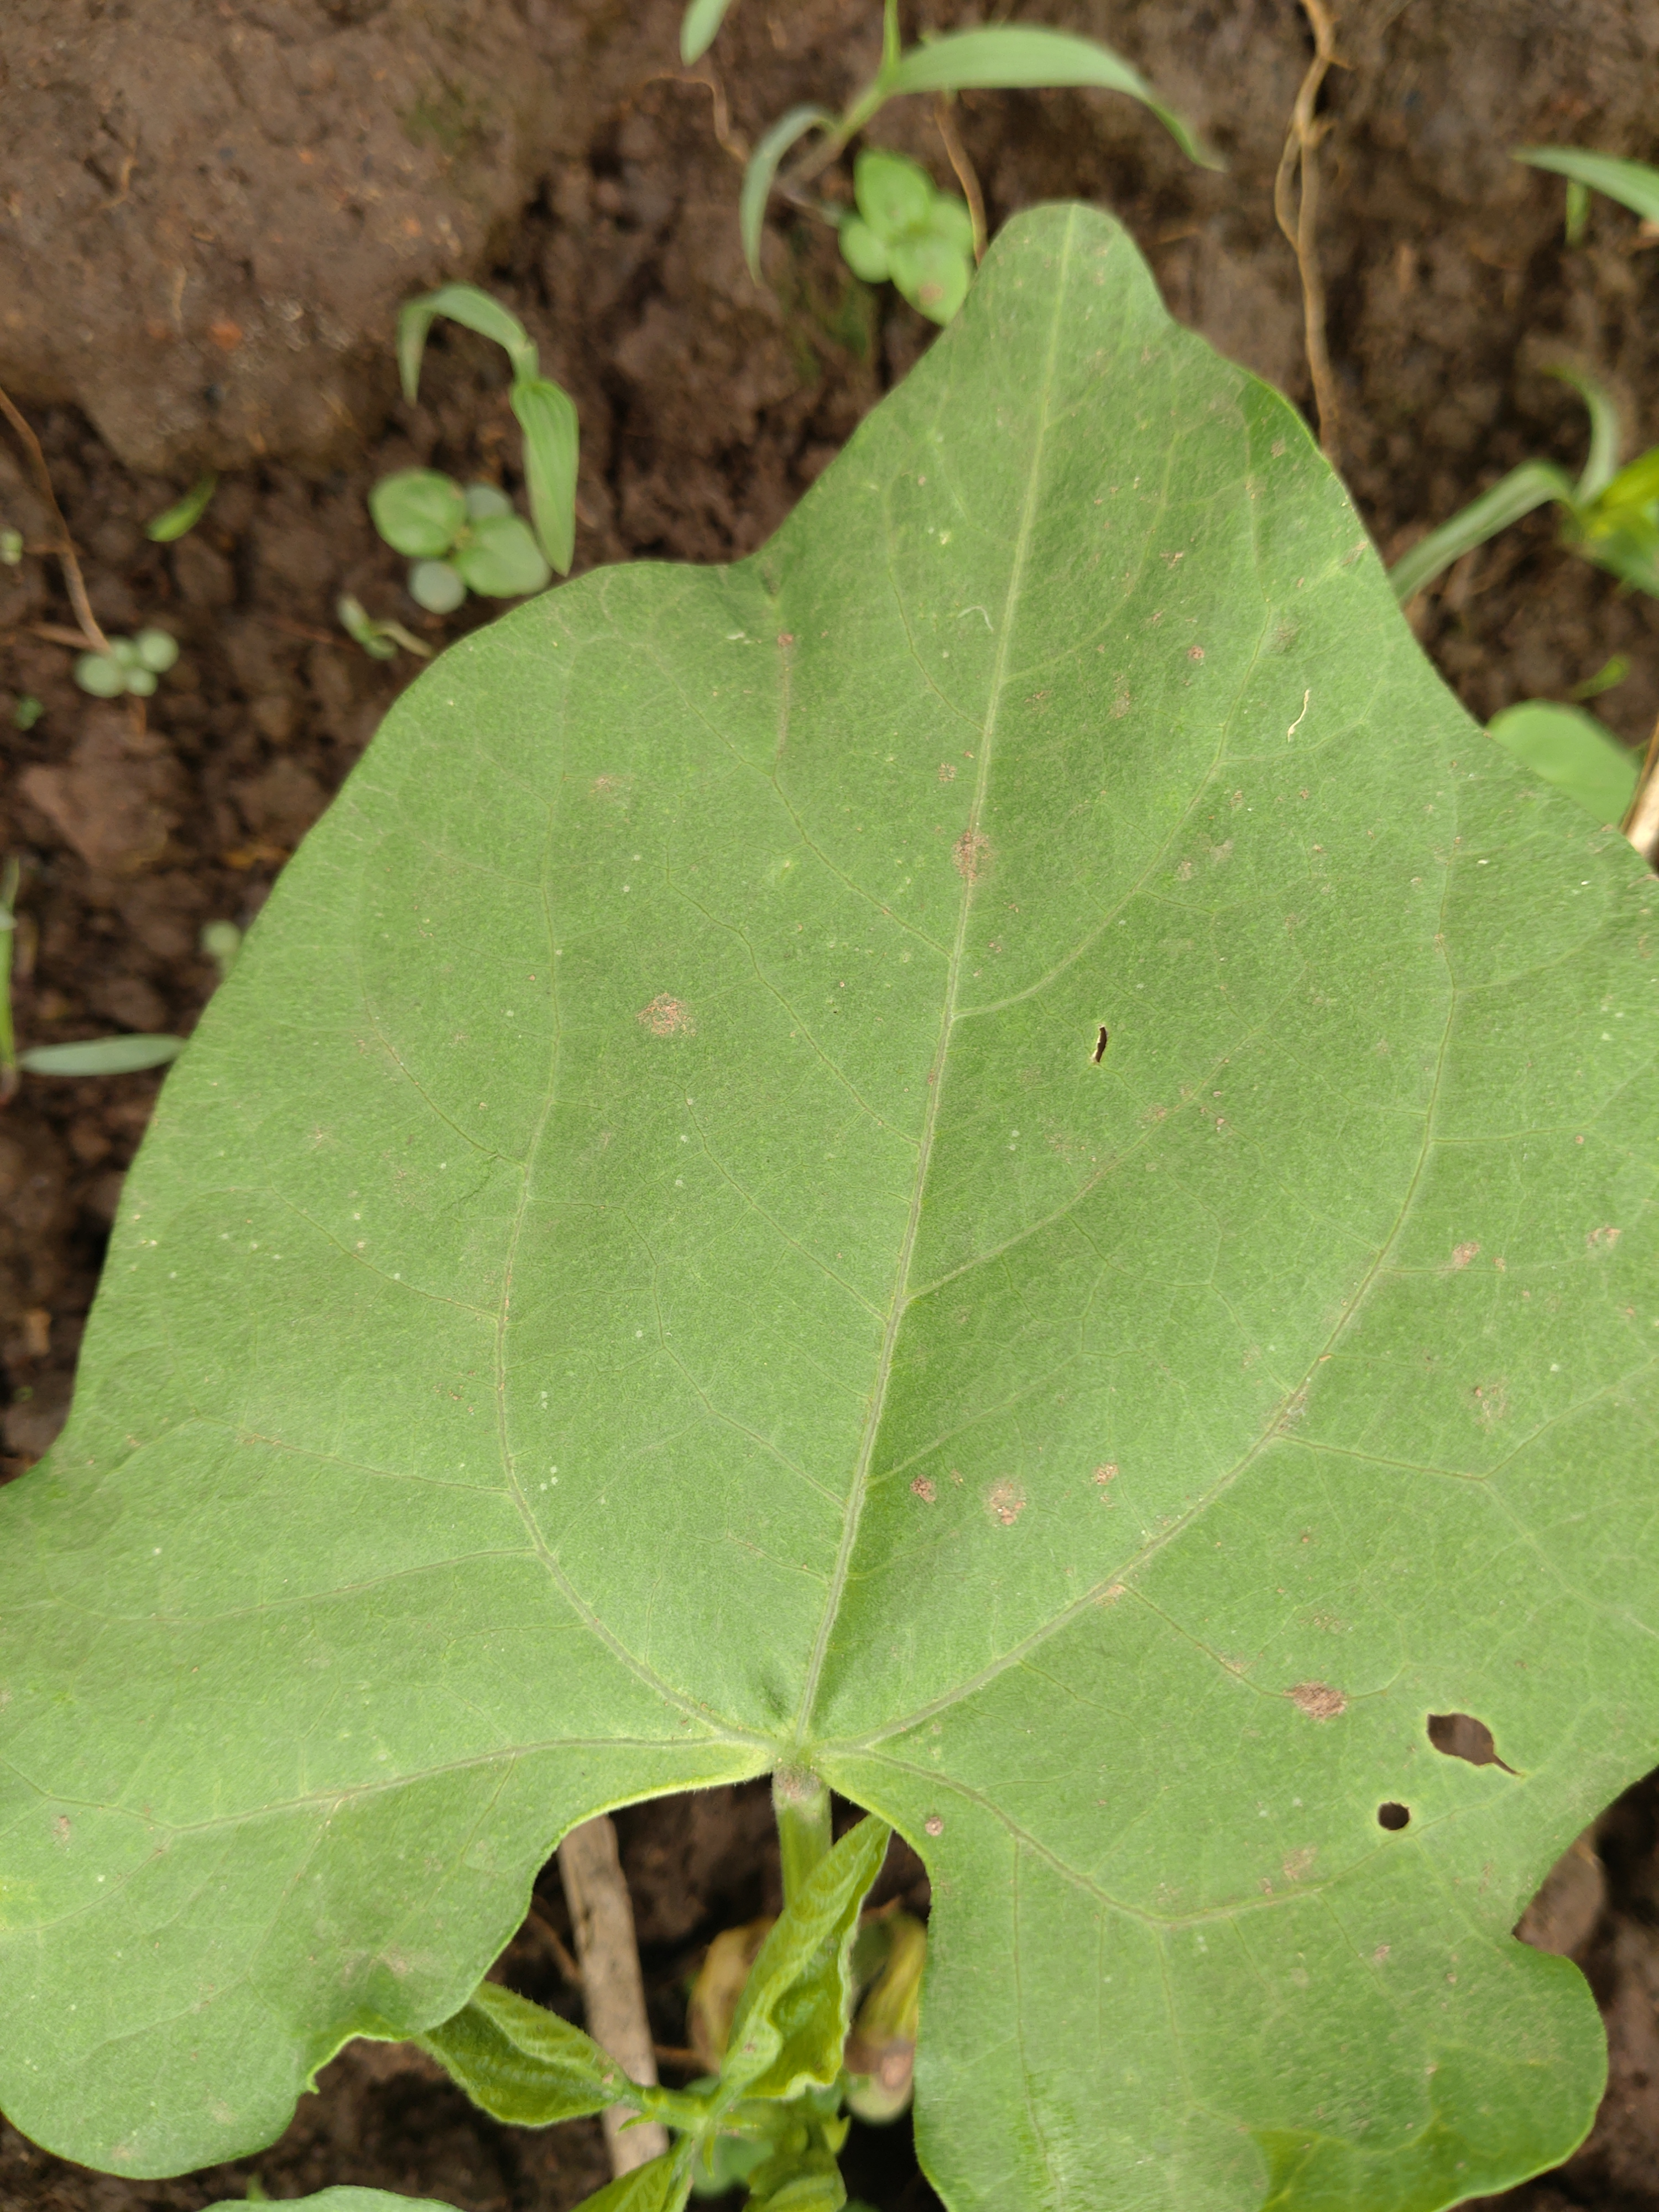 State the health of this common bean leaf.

healthy
